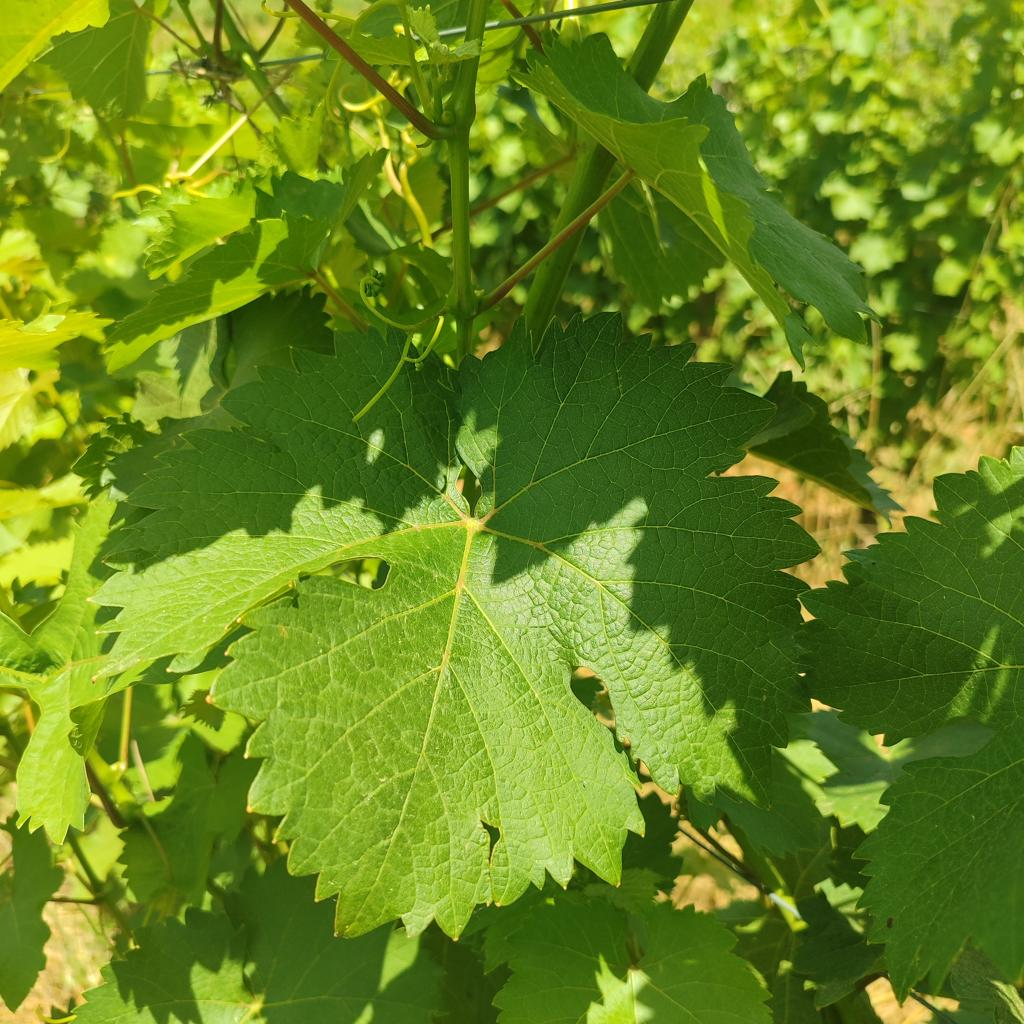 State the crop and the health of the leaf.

grapevine, healthy
